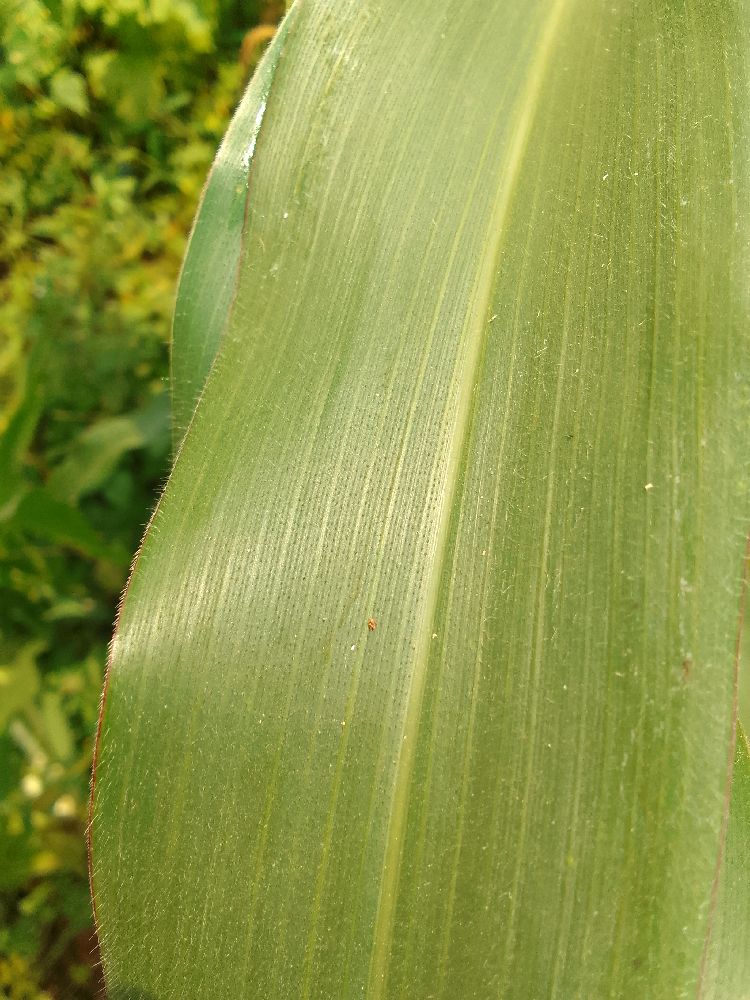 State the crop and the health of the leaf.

maize, healthy
